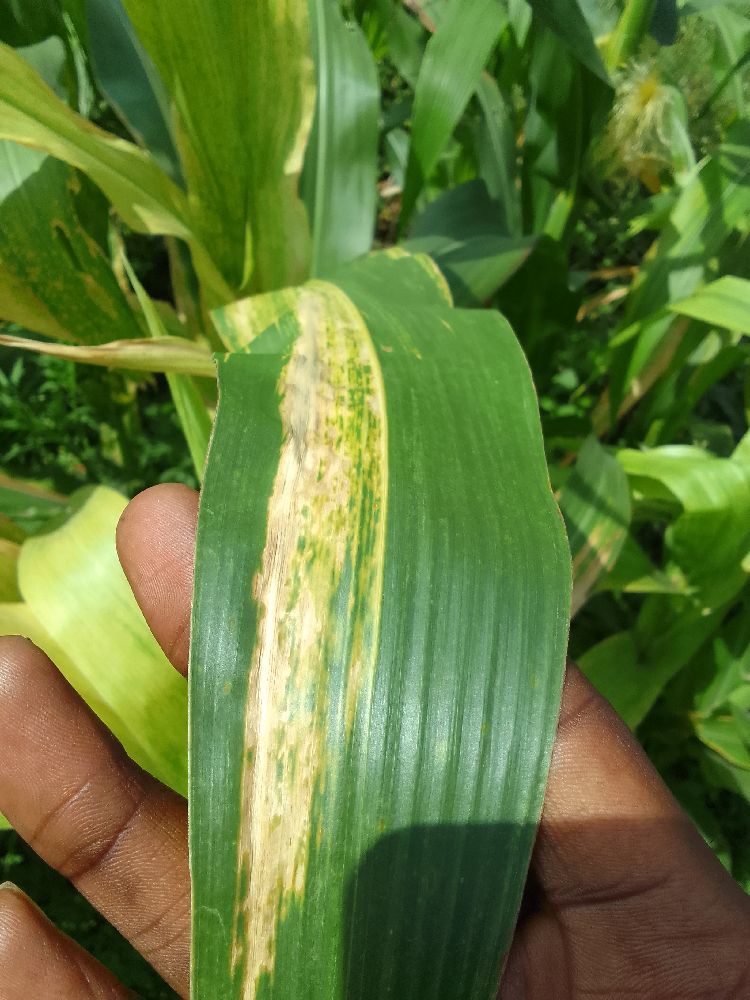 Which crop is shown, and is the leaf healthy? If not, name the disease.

maize, maize lethal necrosis
